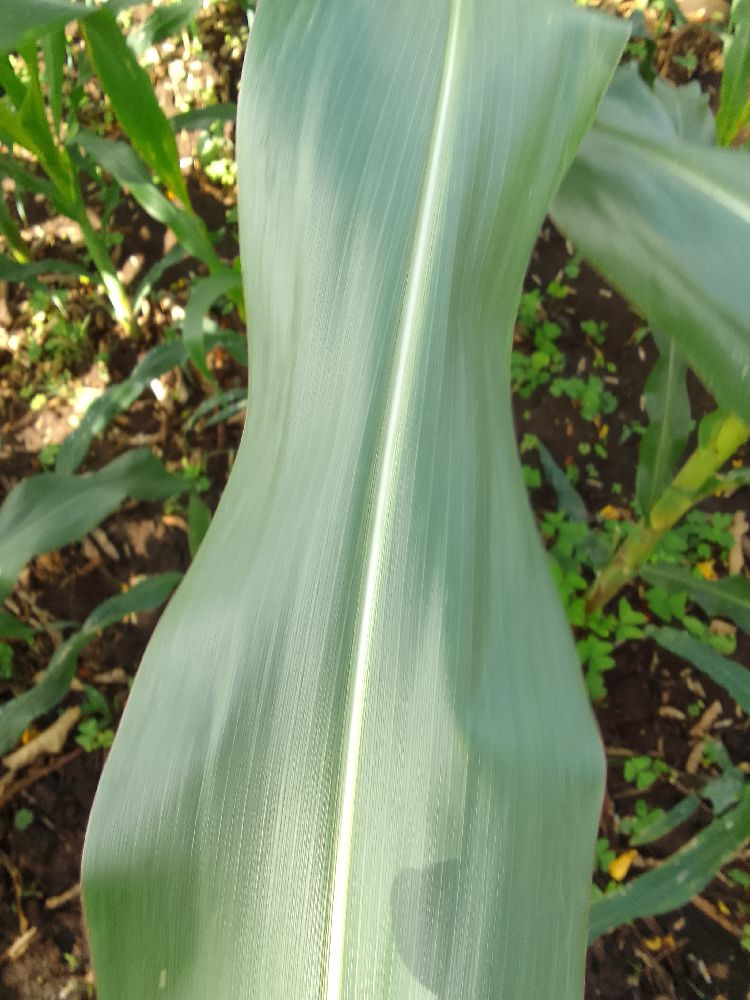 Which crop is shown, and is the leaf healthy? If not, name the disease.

maize, healthy
